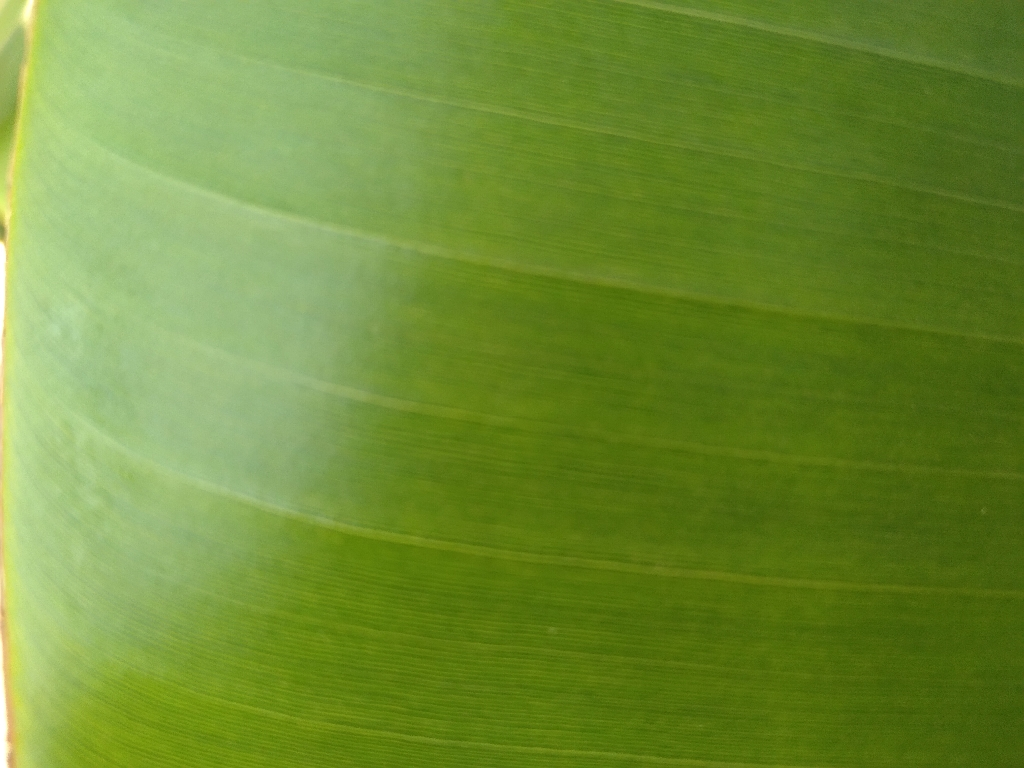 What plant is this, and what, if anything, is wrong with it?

banana, healthy
